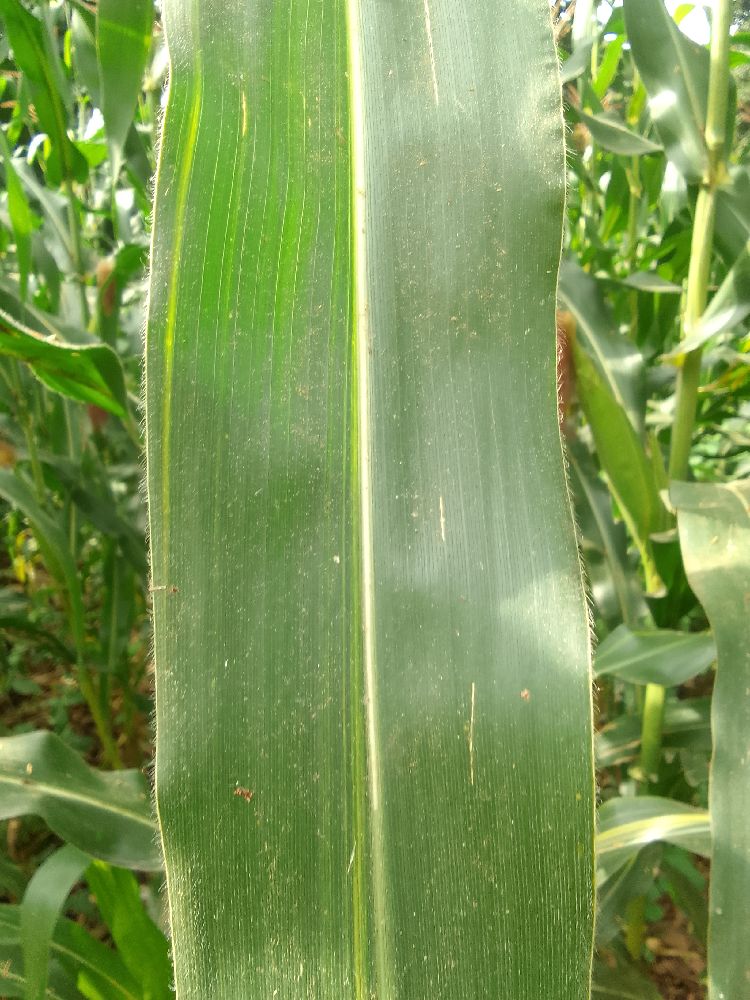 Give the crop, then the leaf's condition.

maize, healthy
